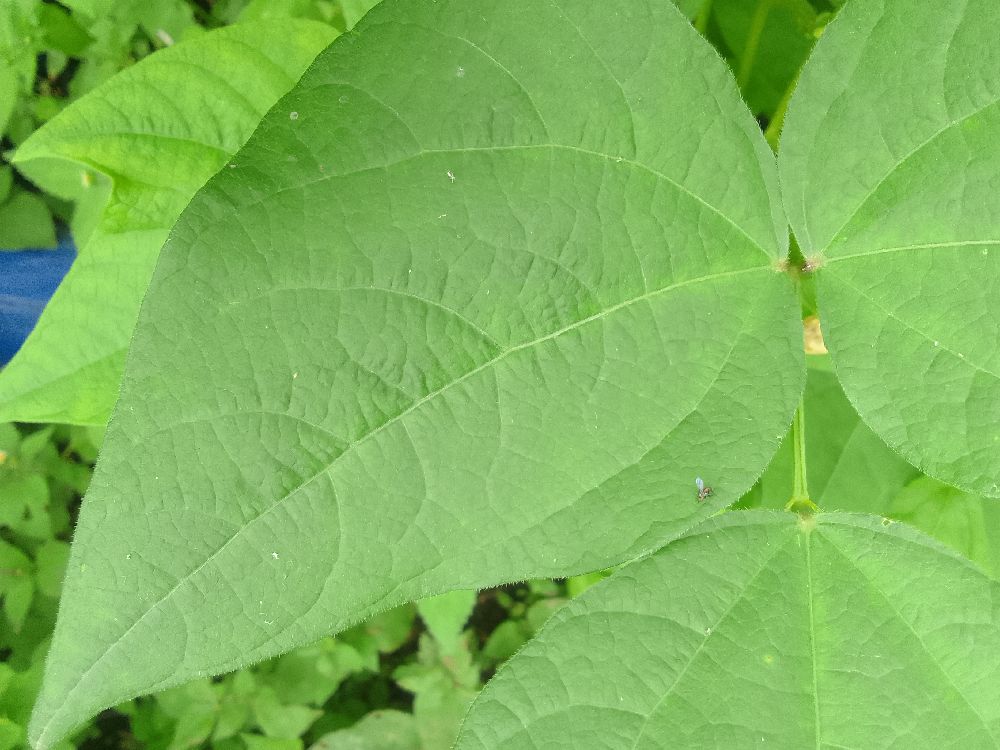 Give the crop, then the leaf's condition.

common bean, healthy
